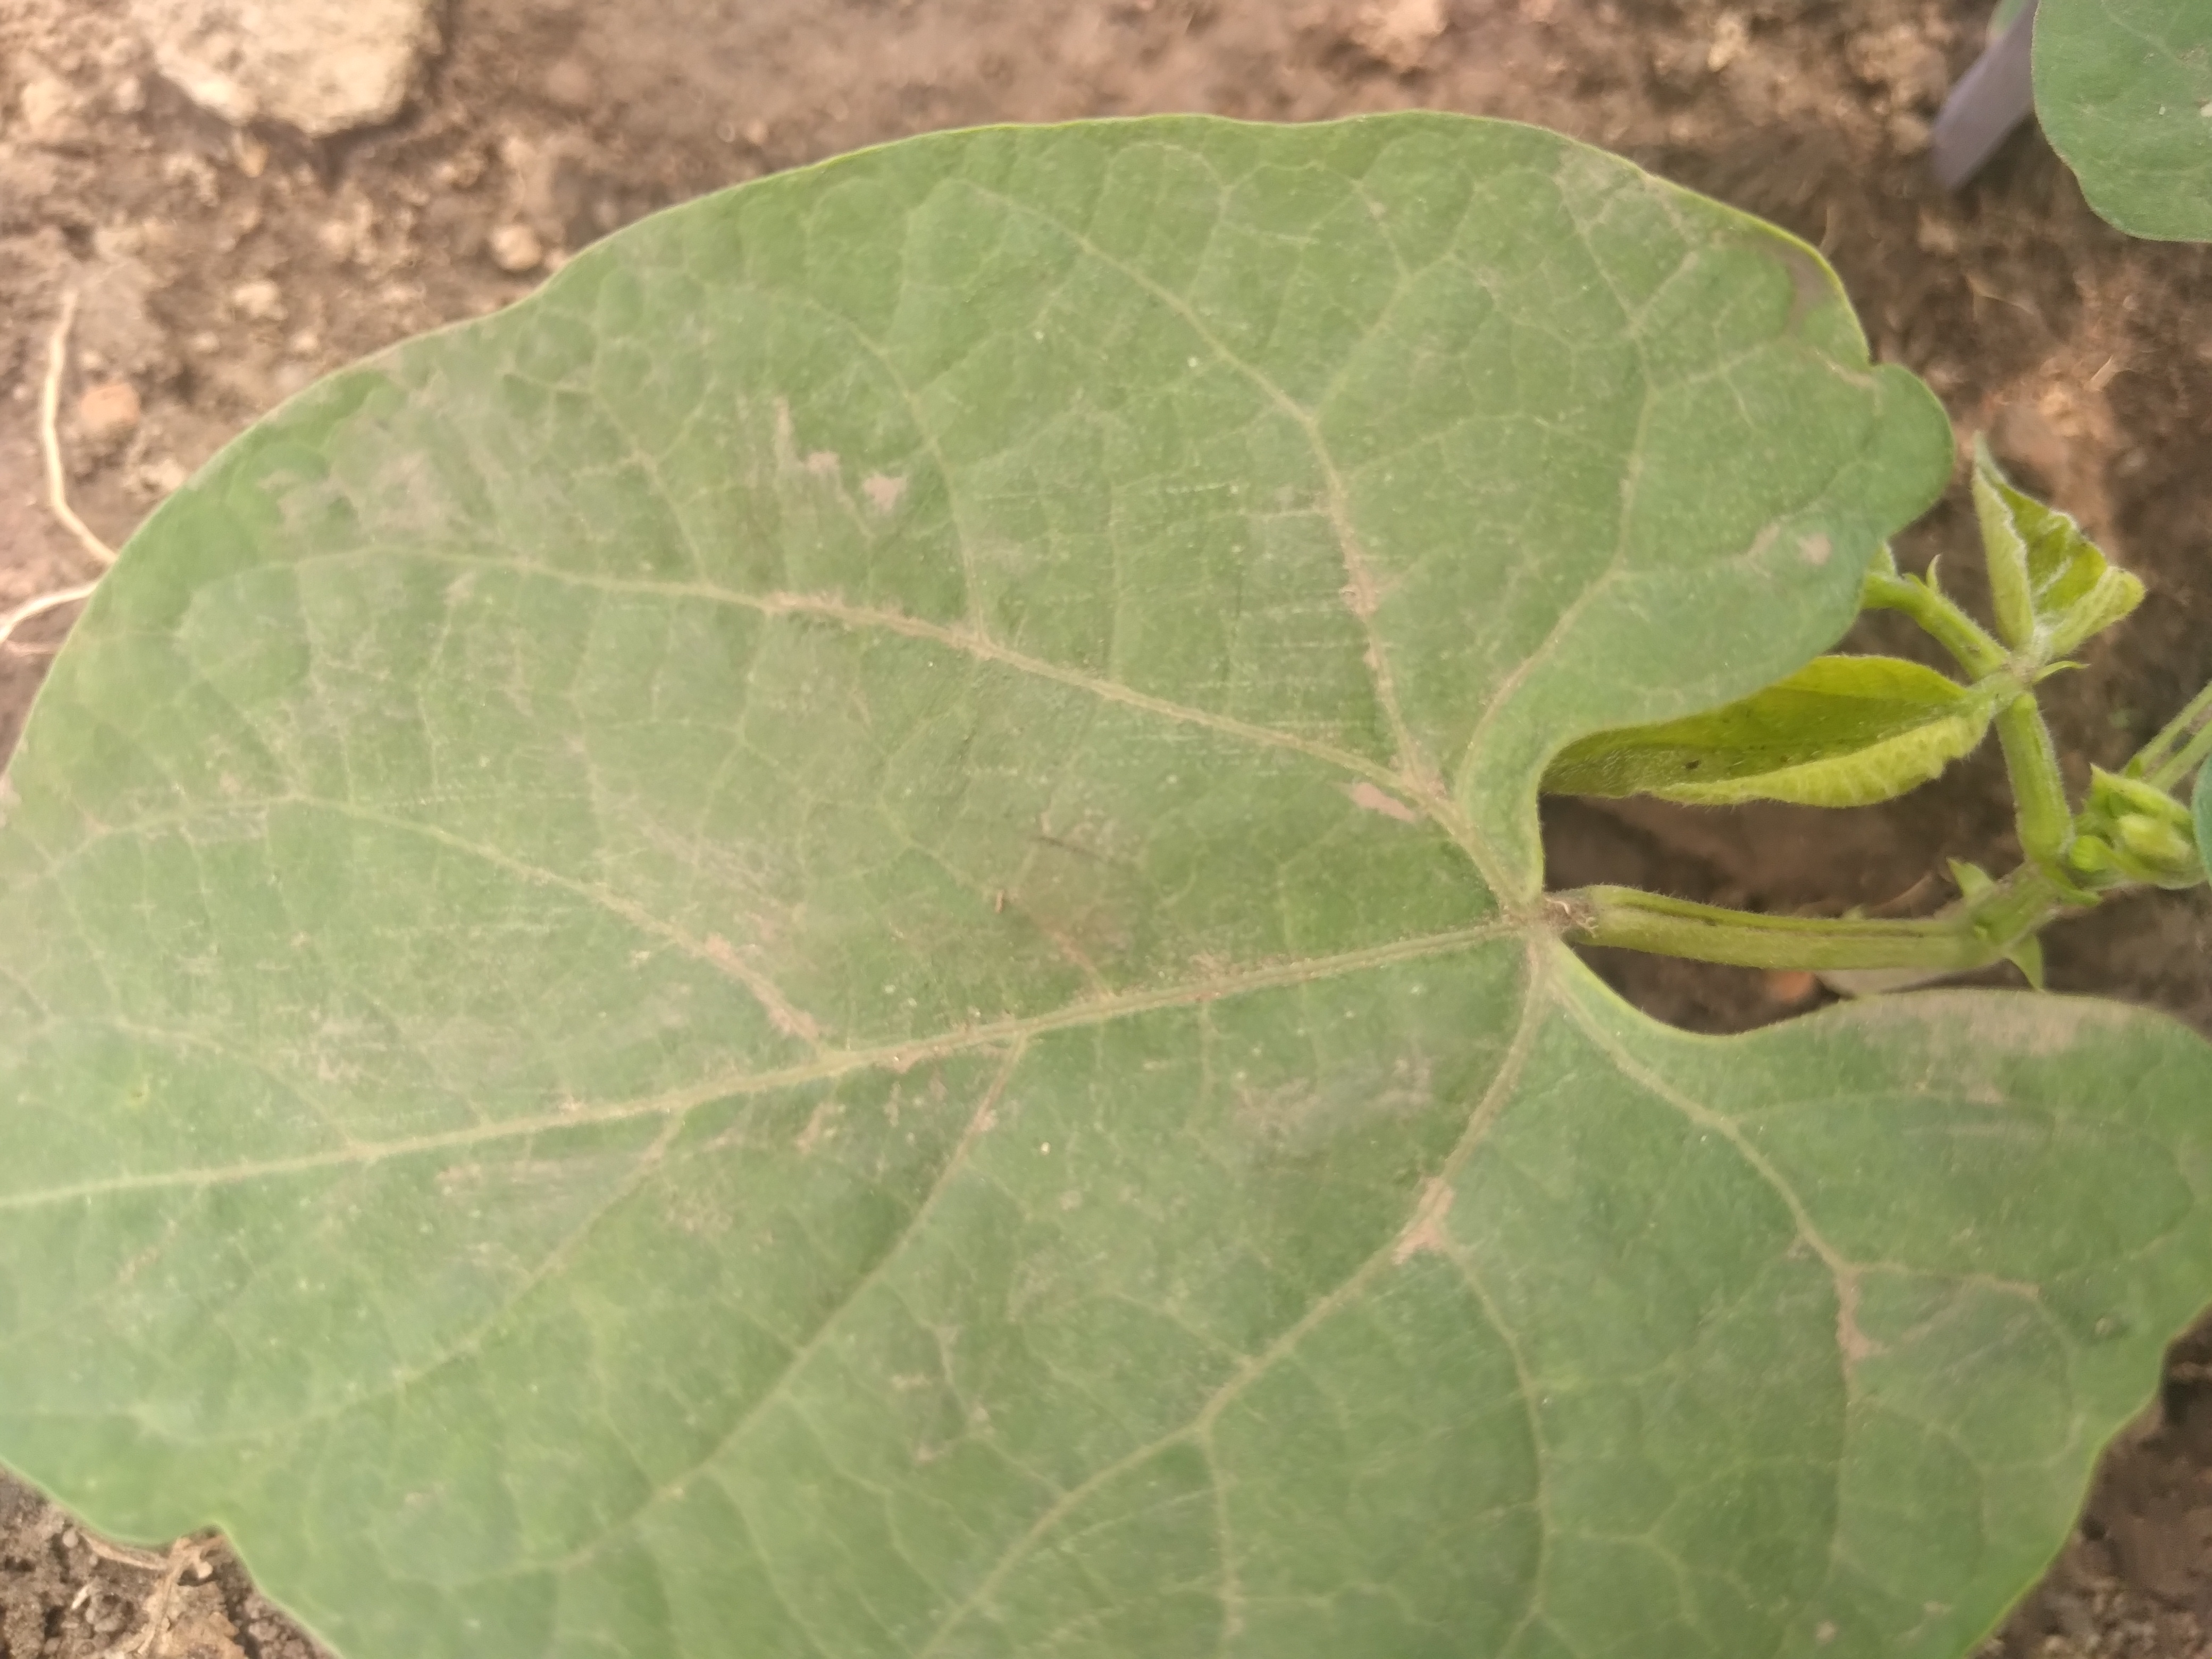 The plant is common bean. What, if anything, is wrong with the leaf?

healthy
